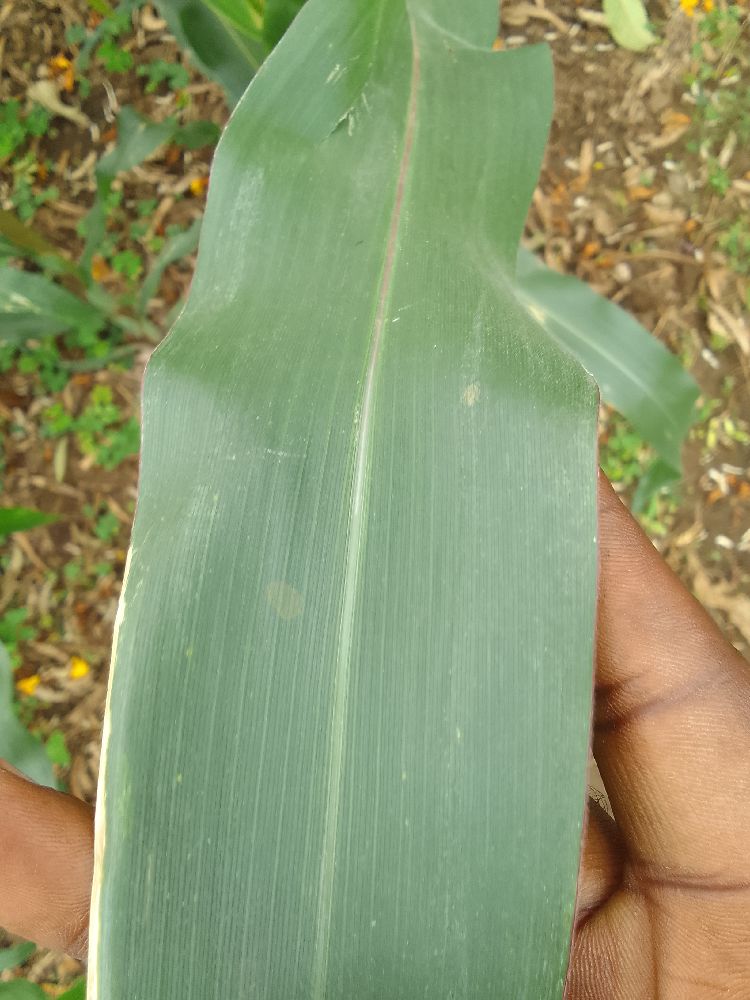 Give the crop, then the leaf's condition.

maize, healthy
